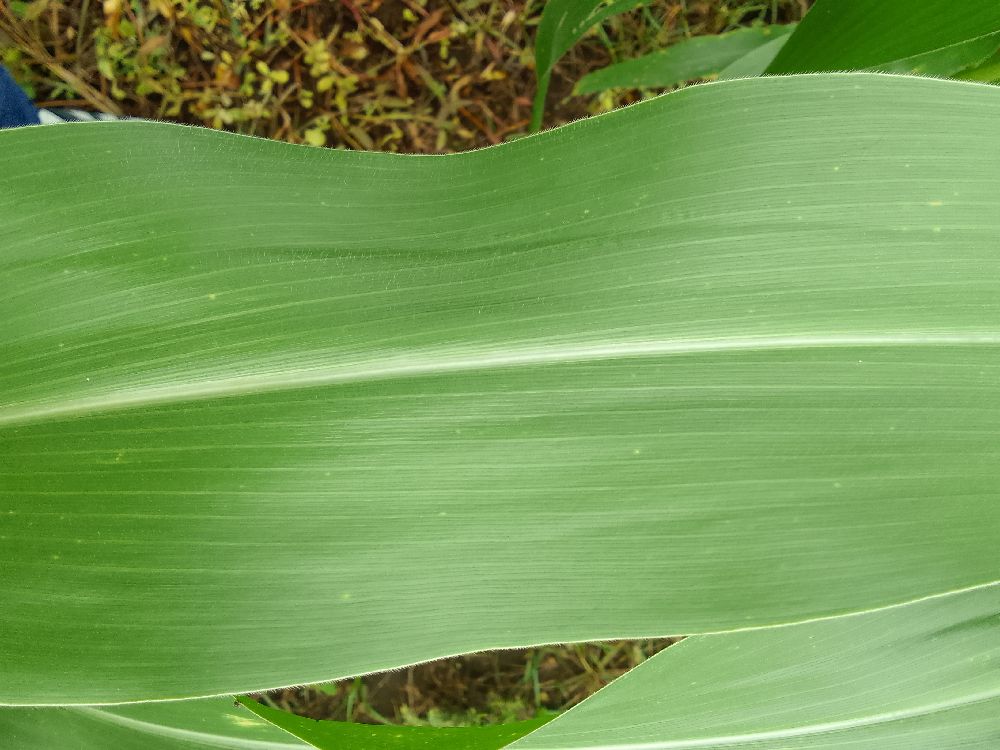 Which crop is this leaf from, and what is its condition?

maize, healthy
